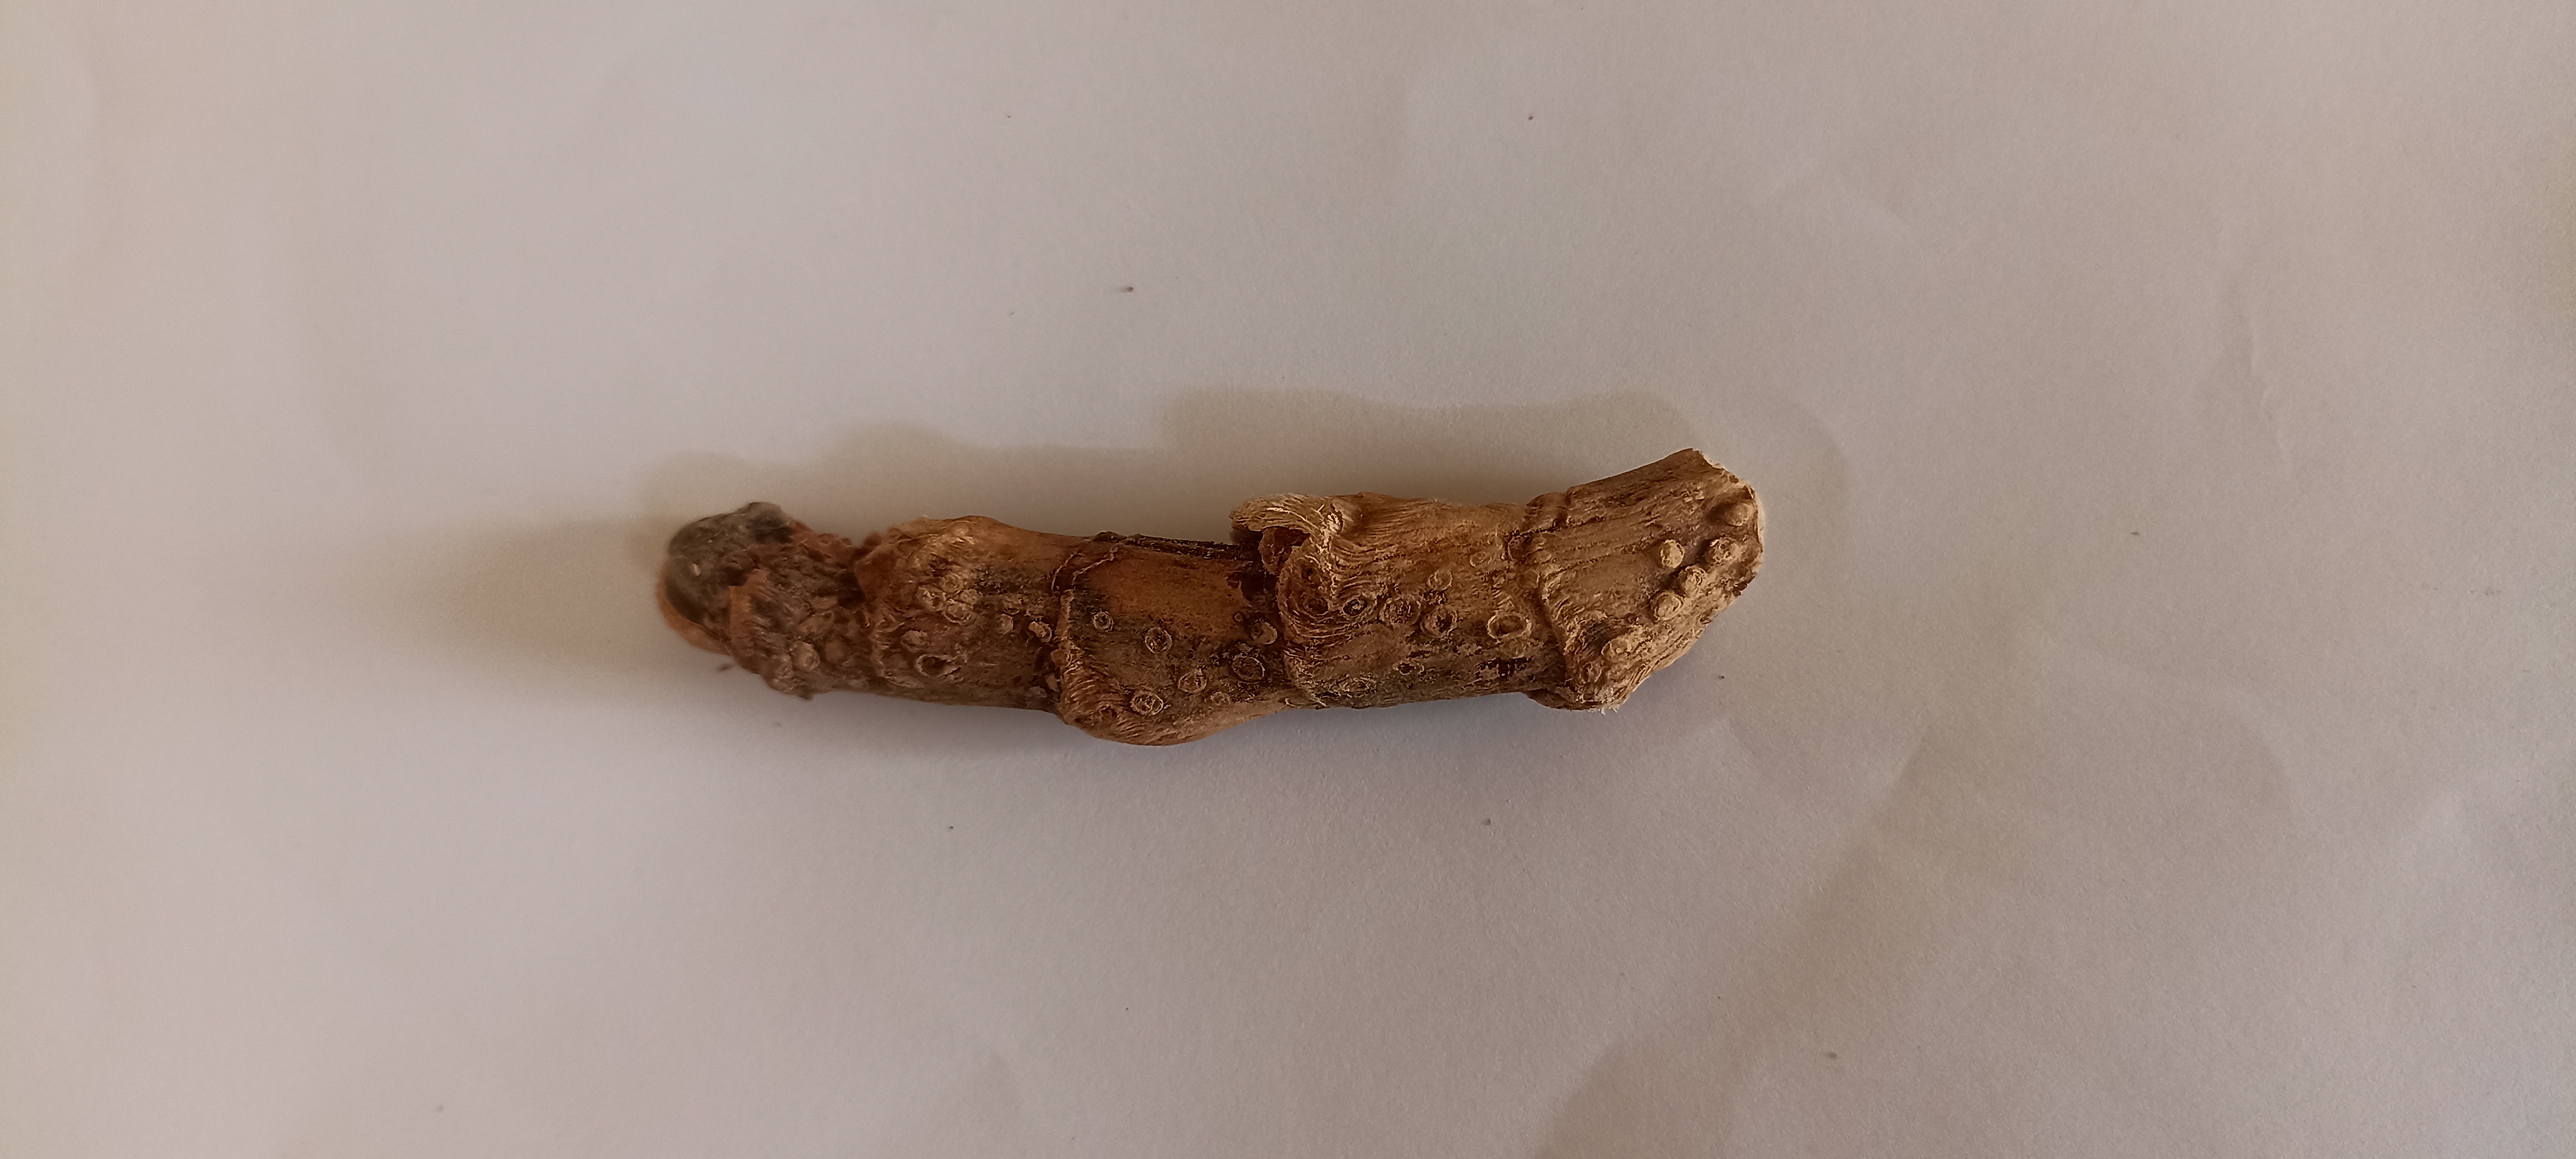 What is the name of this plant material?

vekhand
